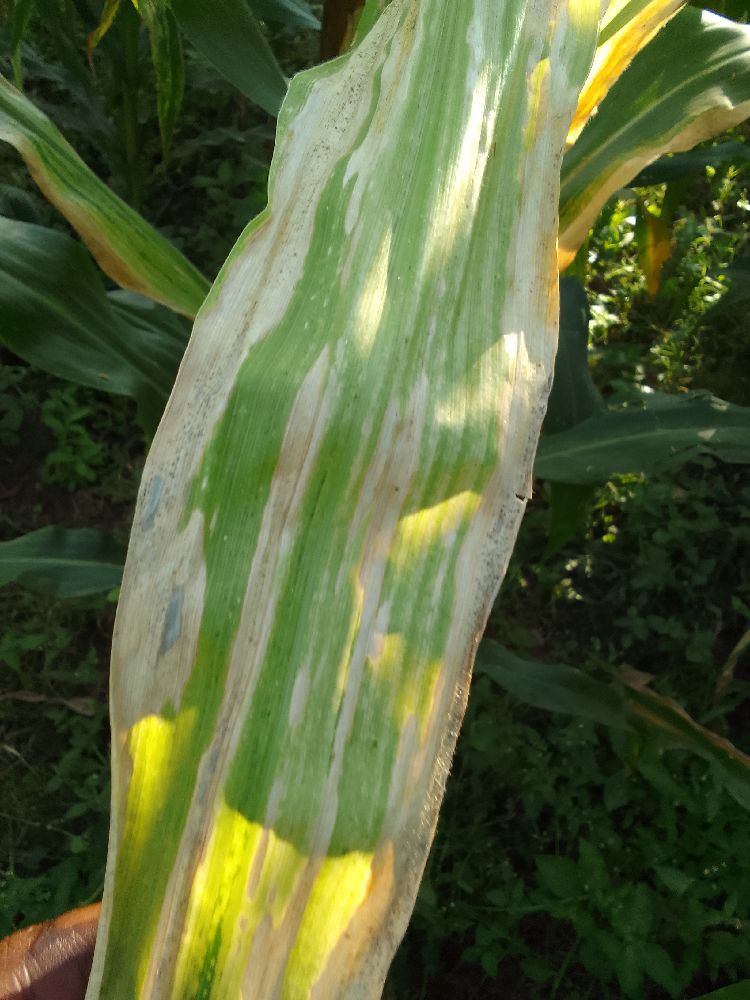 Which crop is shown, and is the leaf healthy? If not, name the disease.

maize, maize lethal necrosis
